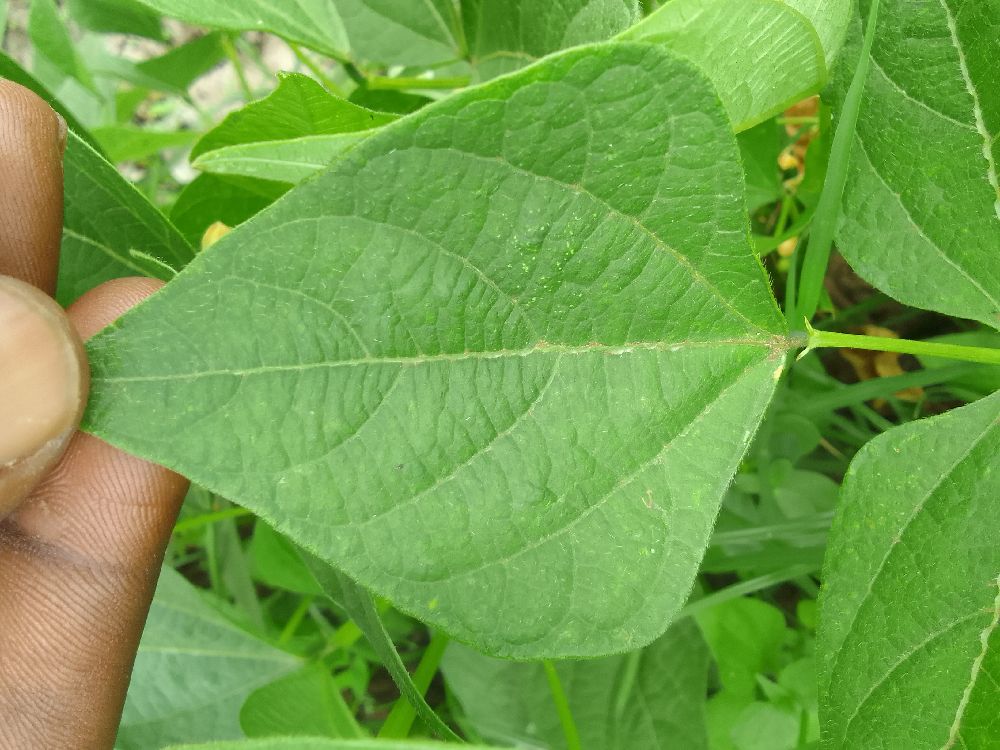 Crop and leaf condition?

common bean, healthy
